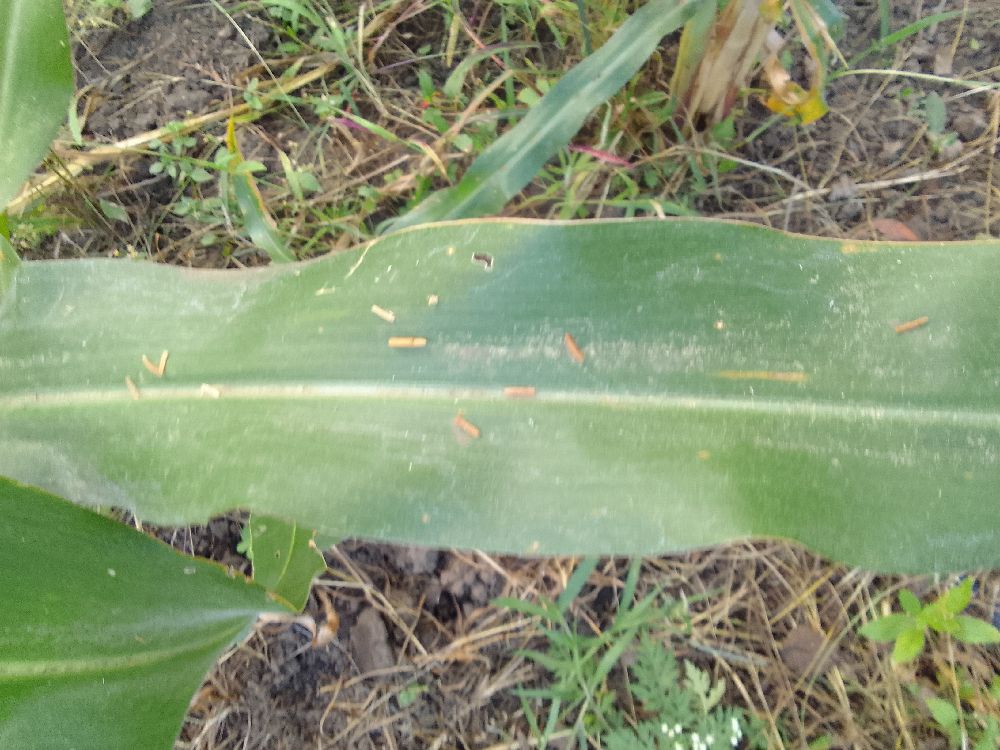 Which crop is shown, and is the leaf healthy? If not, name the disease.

maize, healthy
